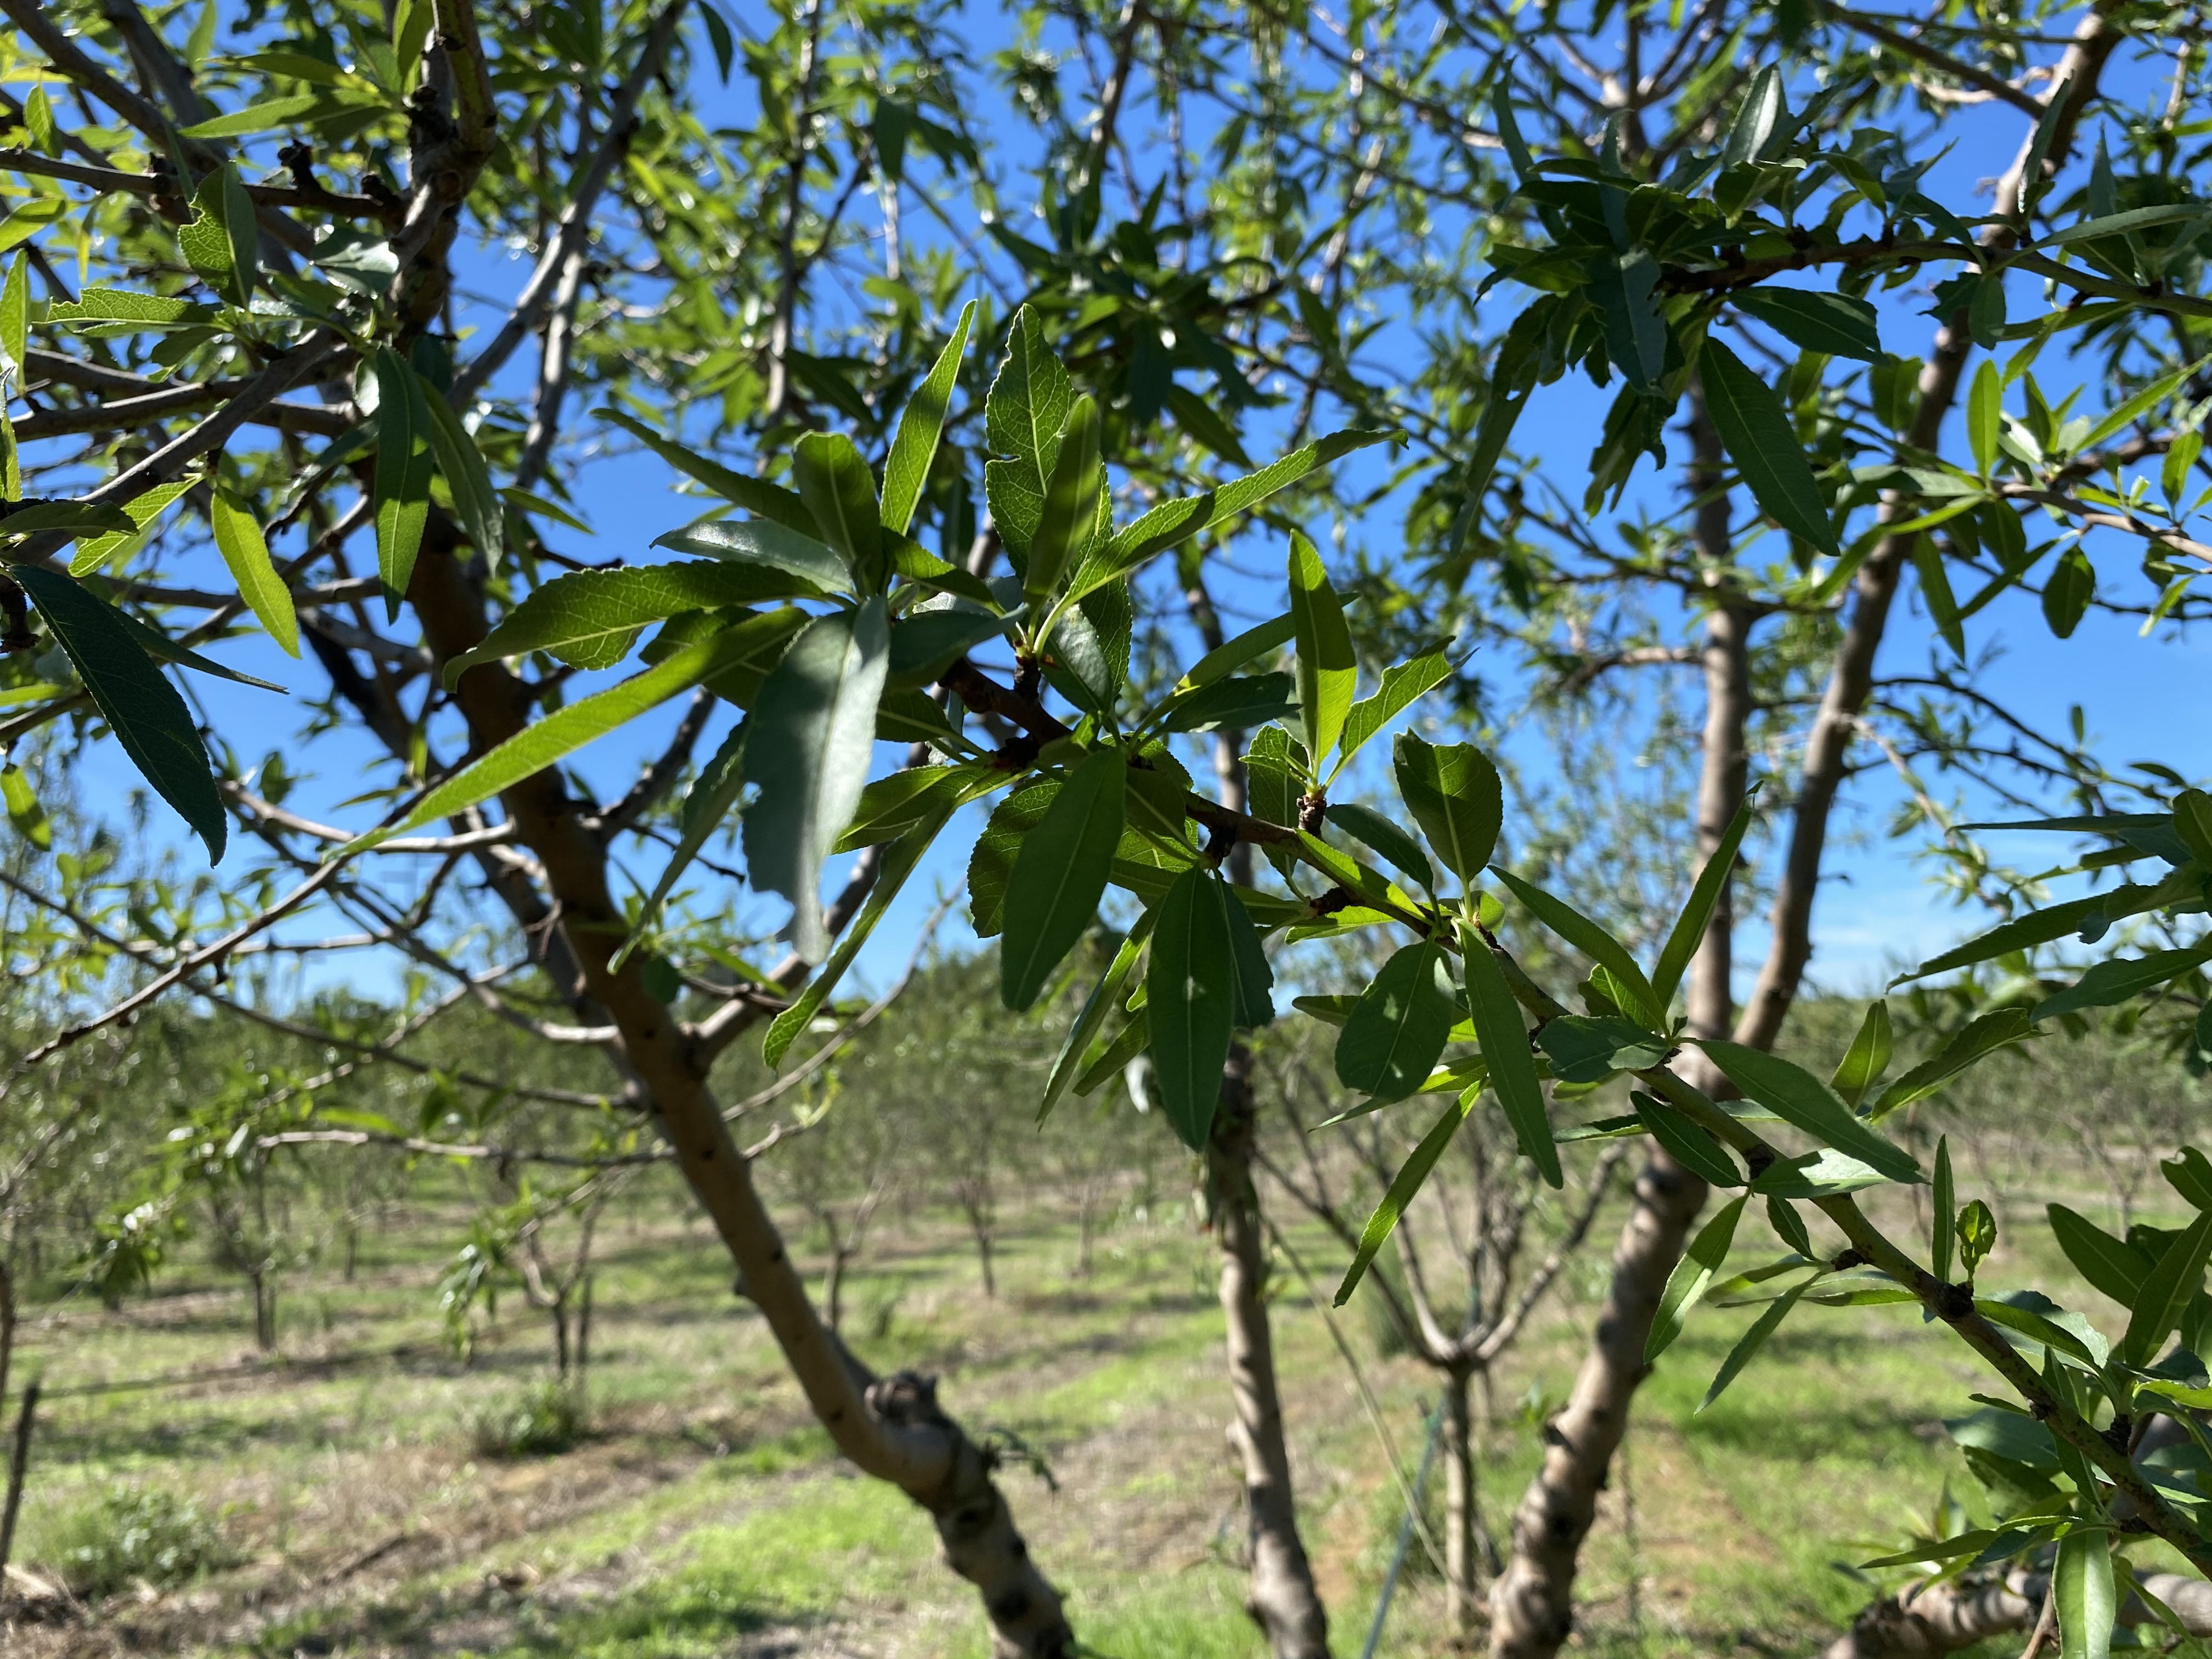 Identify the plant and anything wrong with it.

almond, healthy
